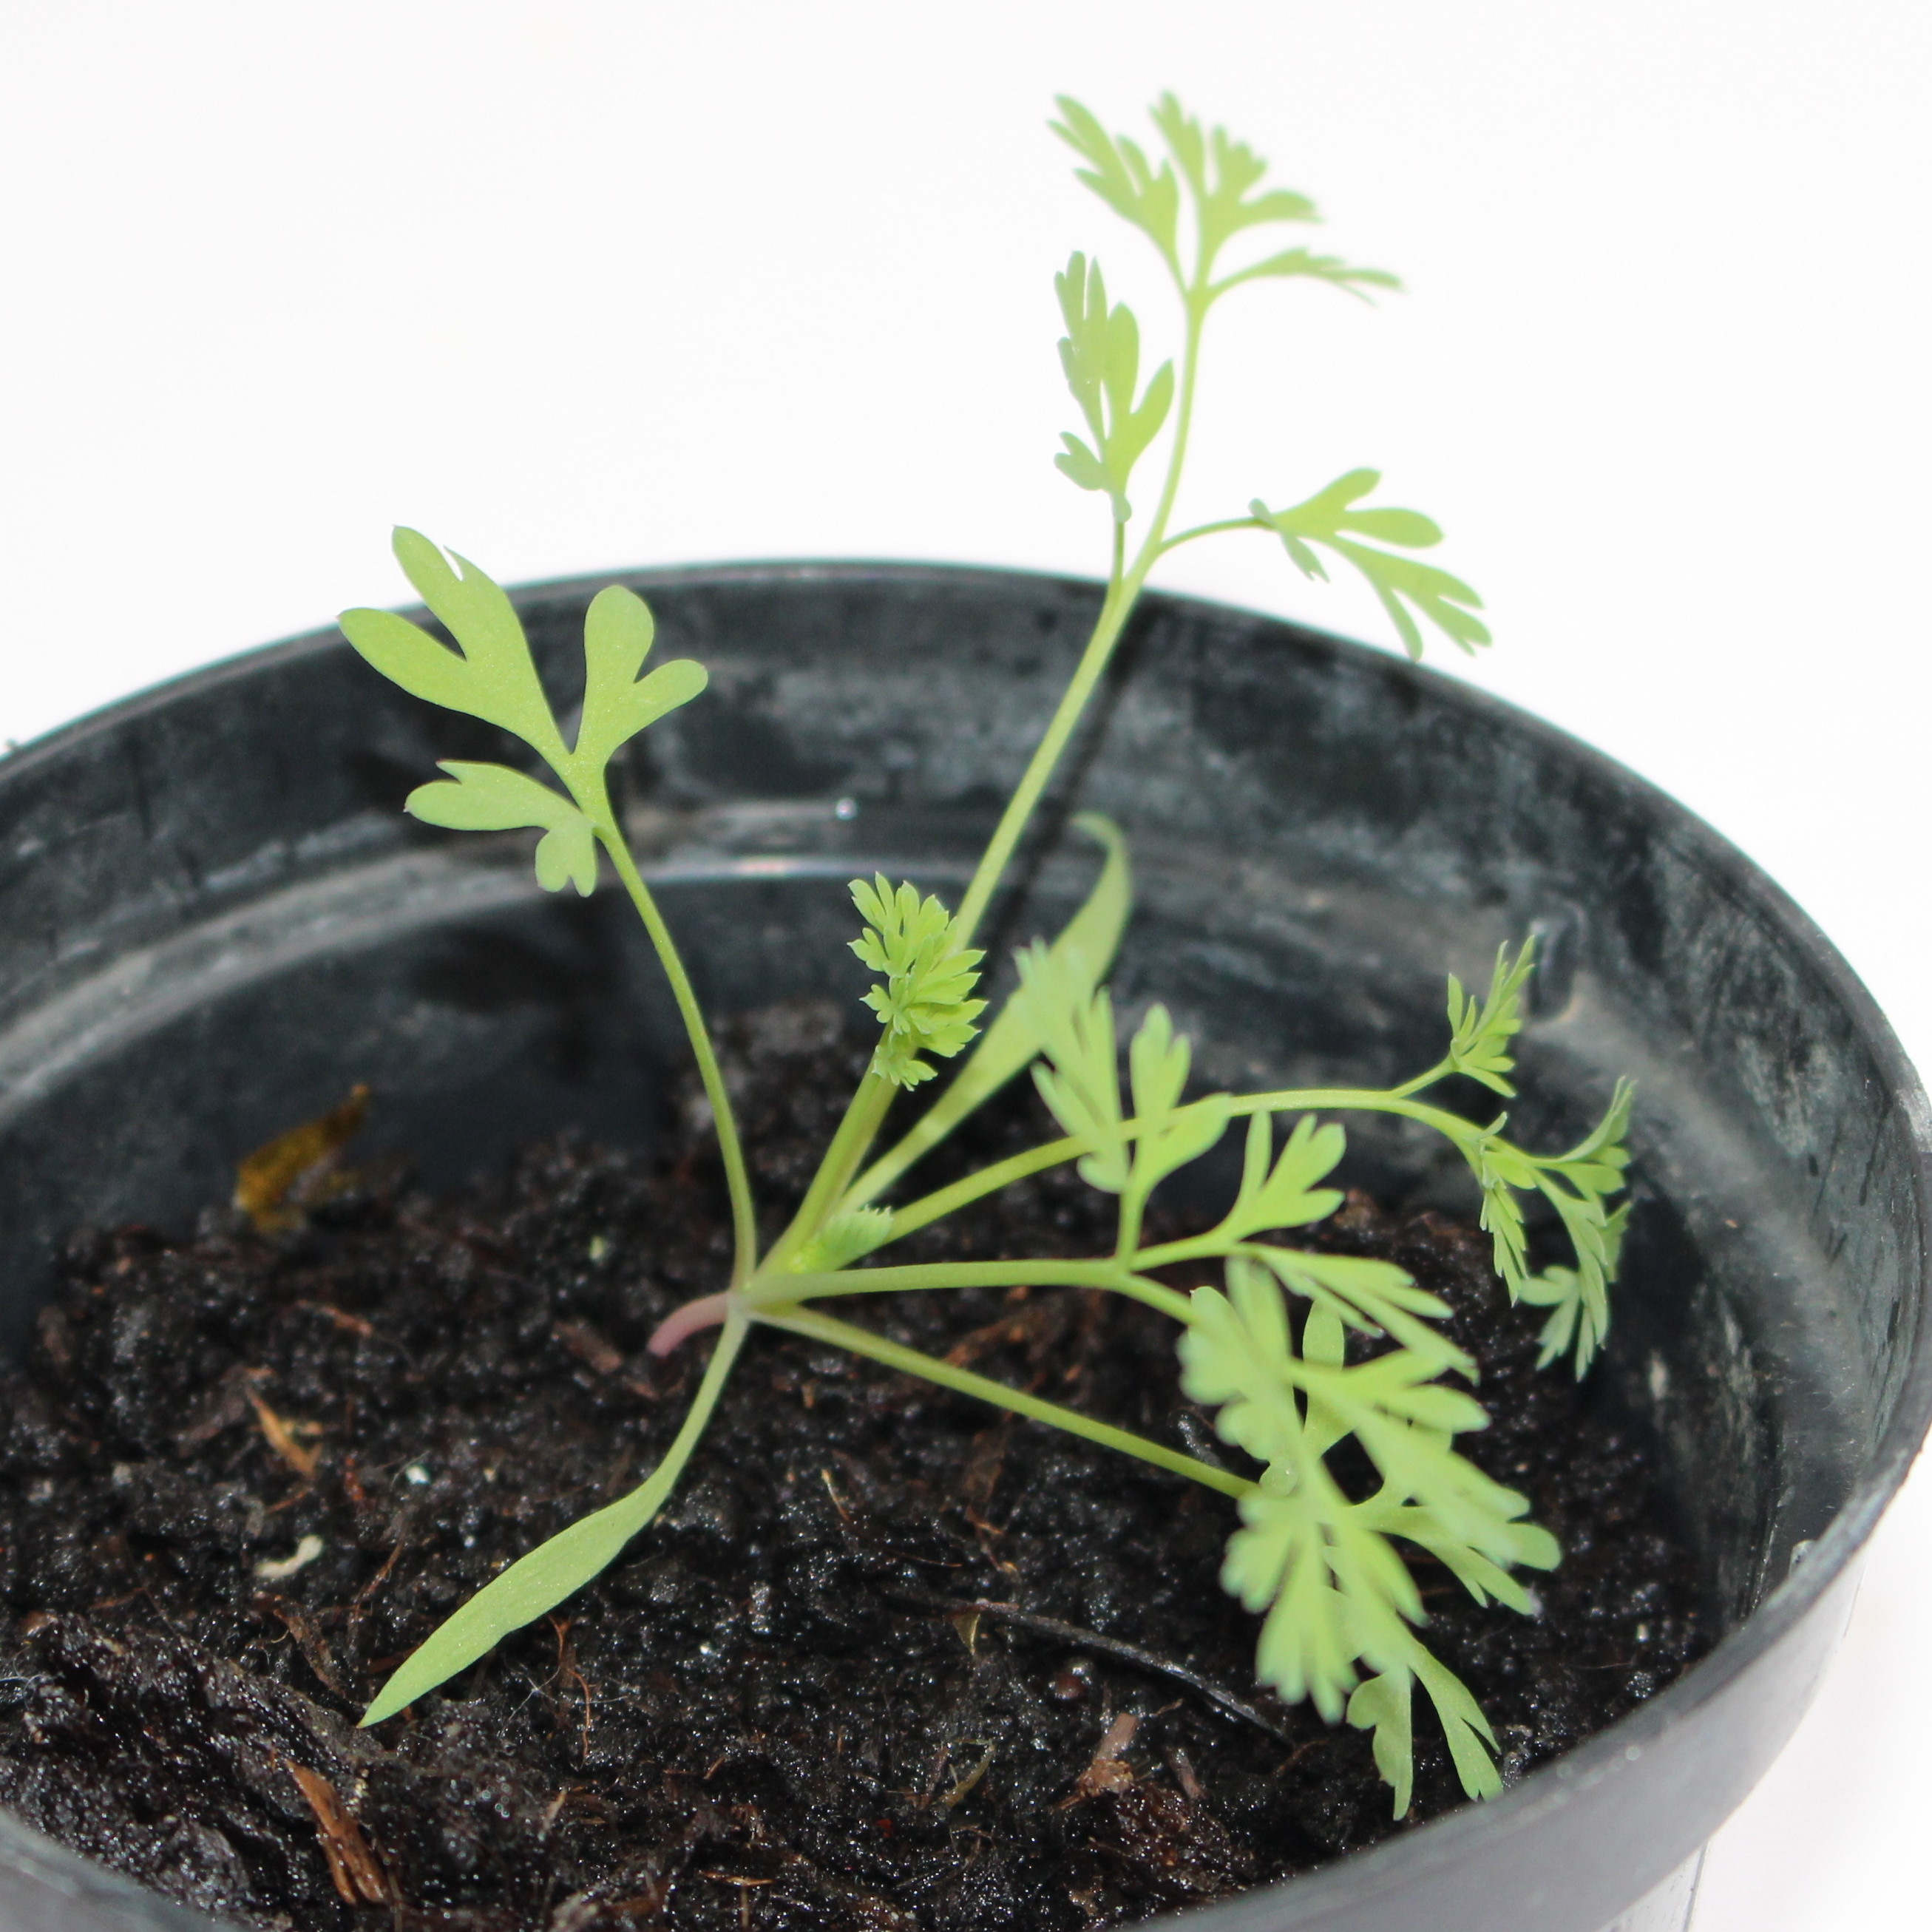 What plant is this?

Fumaria officinalis
